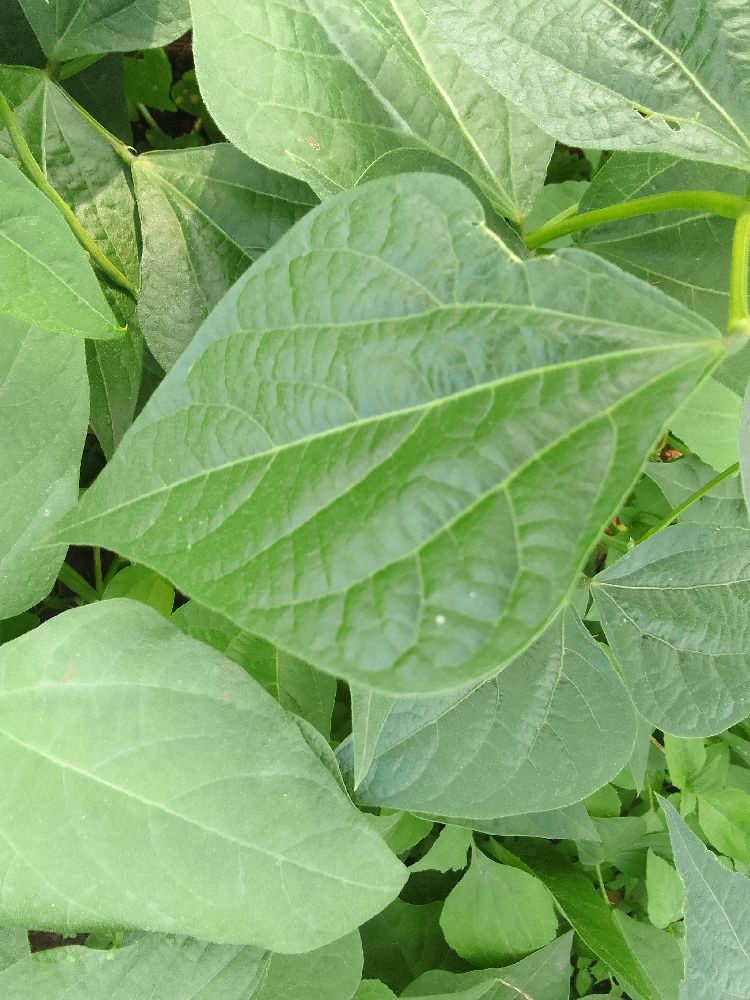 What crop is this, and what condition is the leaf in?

common bean, healthy
